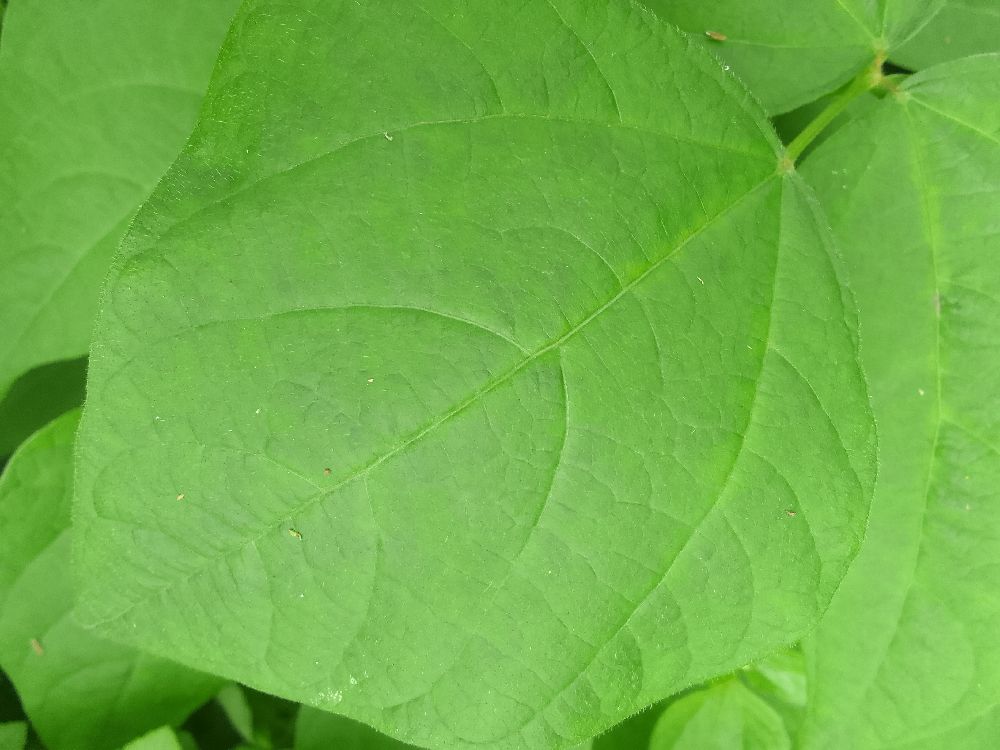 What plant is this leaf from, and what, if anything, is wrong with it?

common bean, healthy
